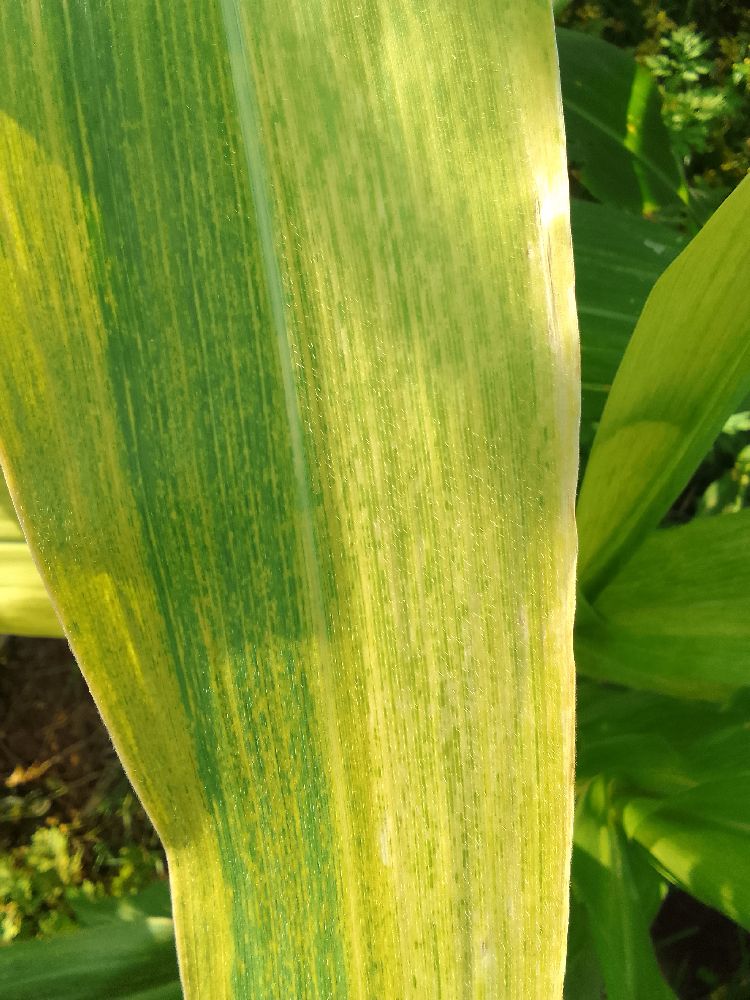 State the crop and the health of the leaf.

maize, maize lethal necrosis
